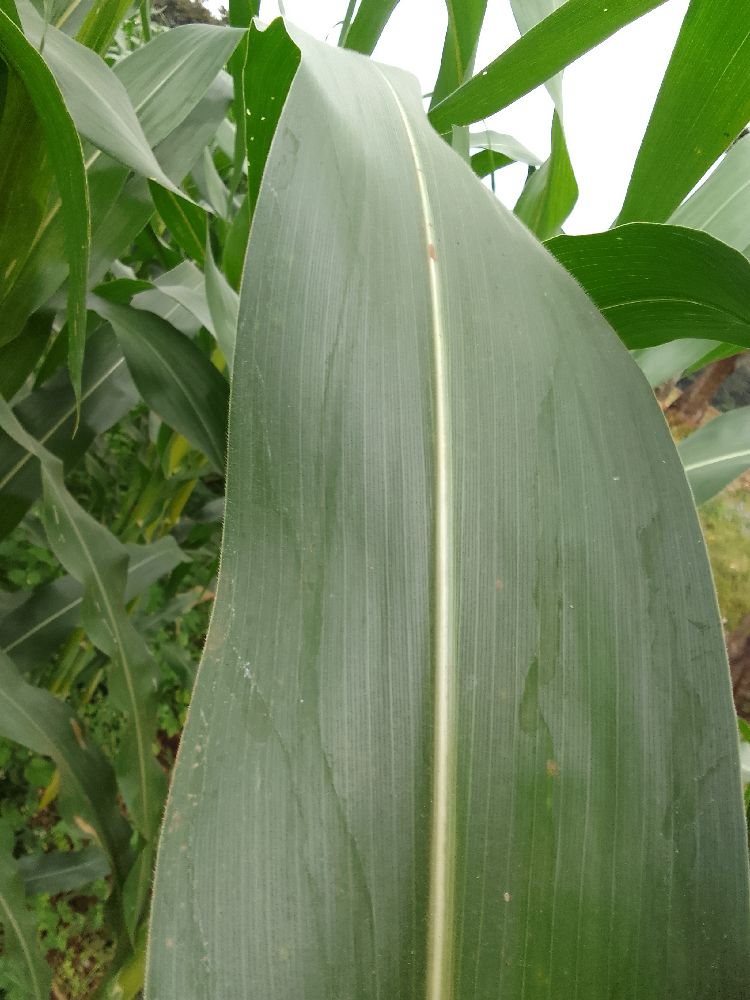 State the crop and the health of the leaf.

maize, healthy
